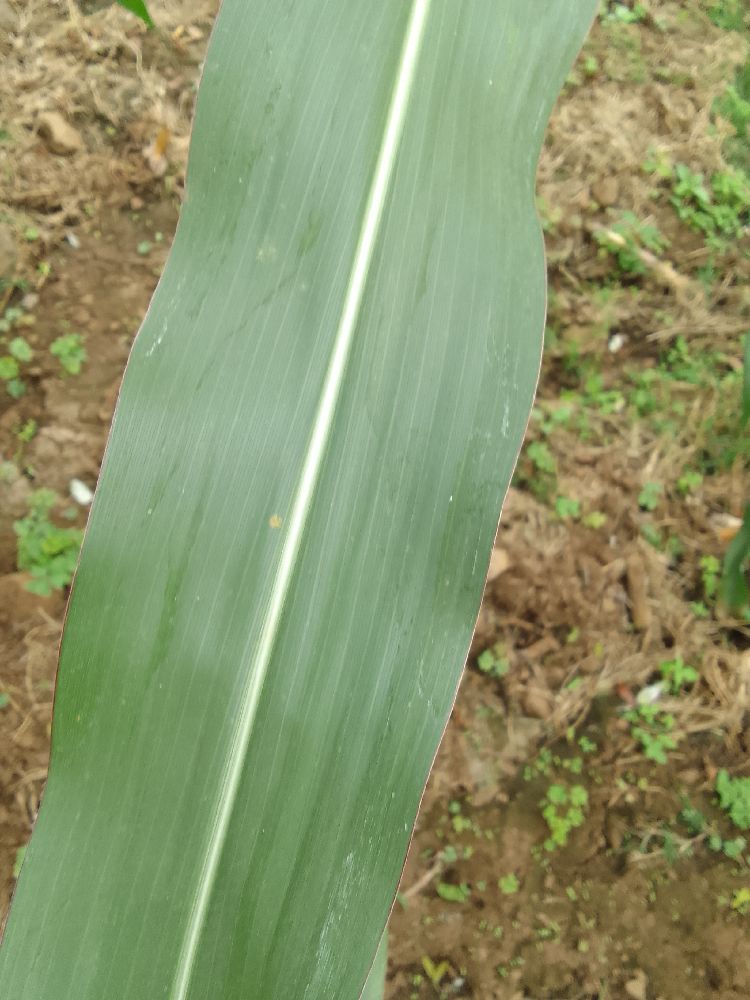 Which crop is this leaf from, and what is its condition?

maize, healthy
